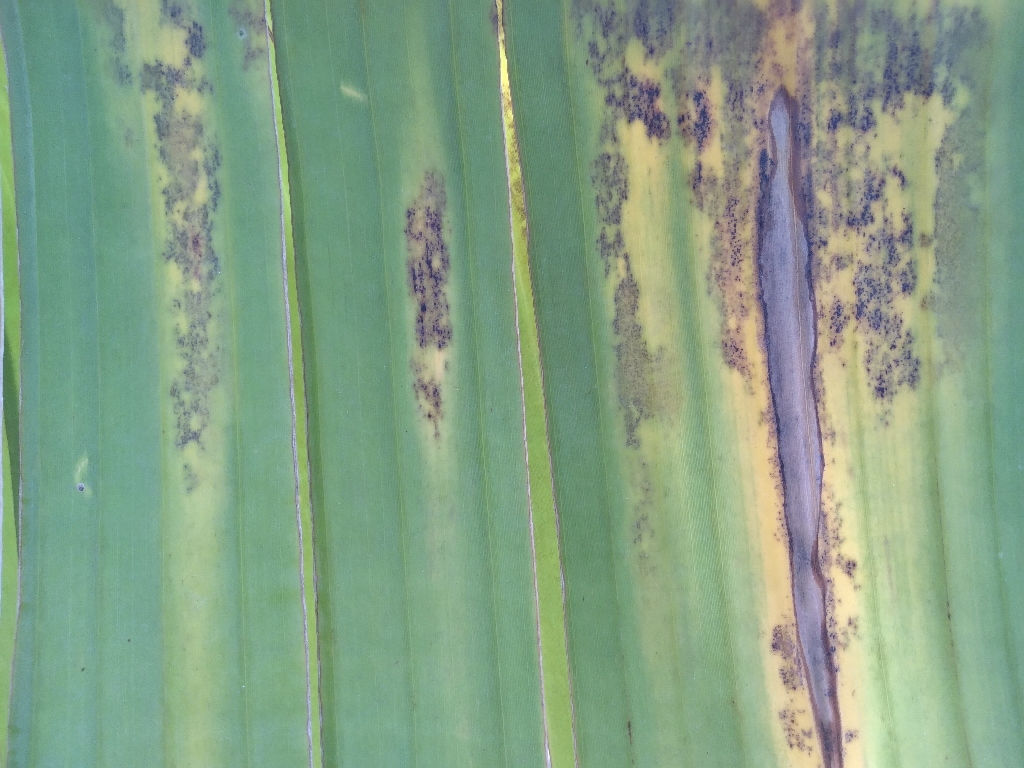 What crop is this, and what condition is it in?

banana, black sigatoka
